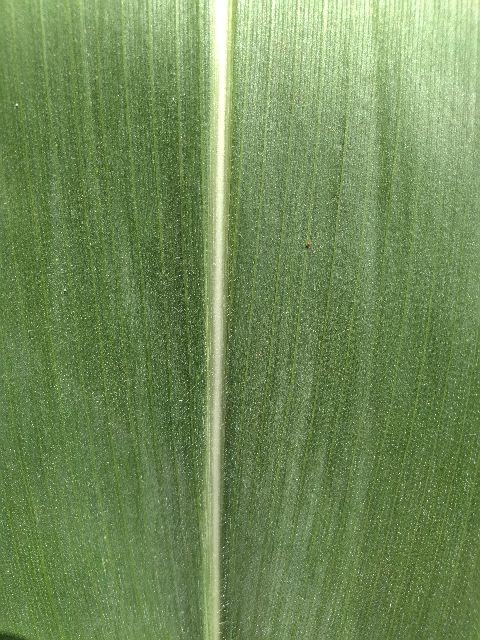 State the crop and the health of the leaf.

maize, healthy
